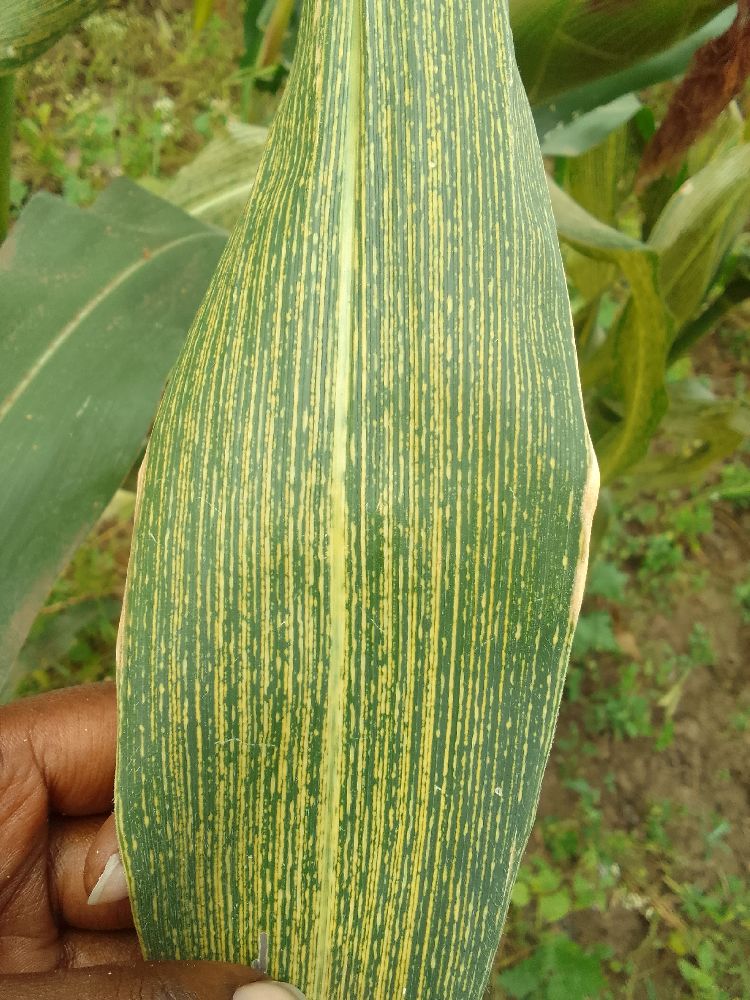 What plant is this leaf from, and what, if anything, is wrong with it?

maize, maize streak virus
